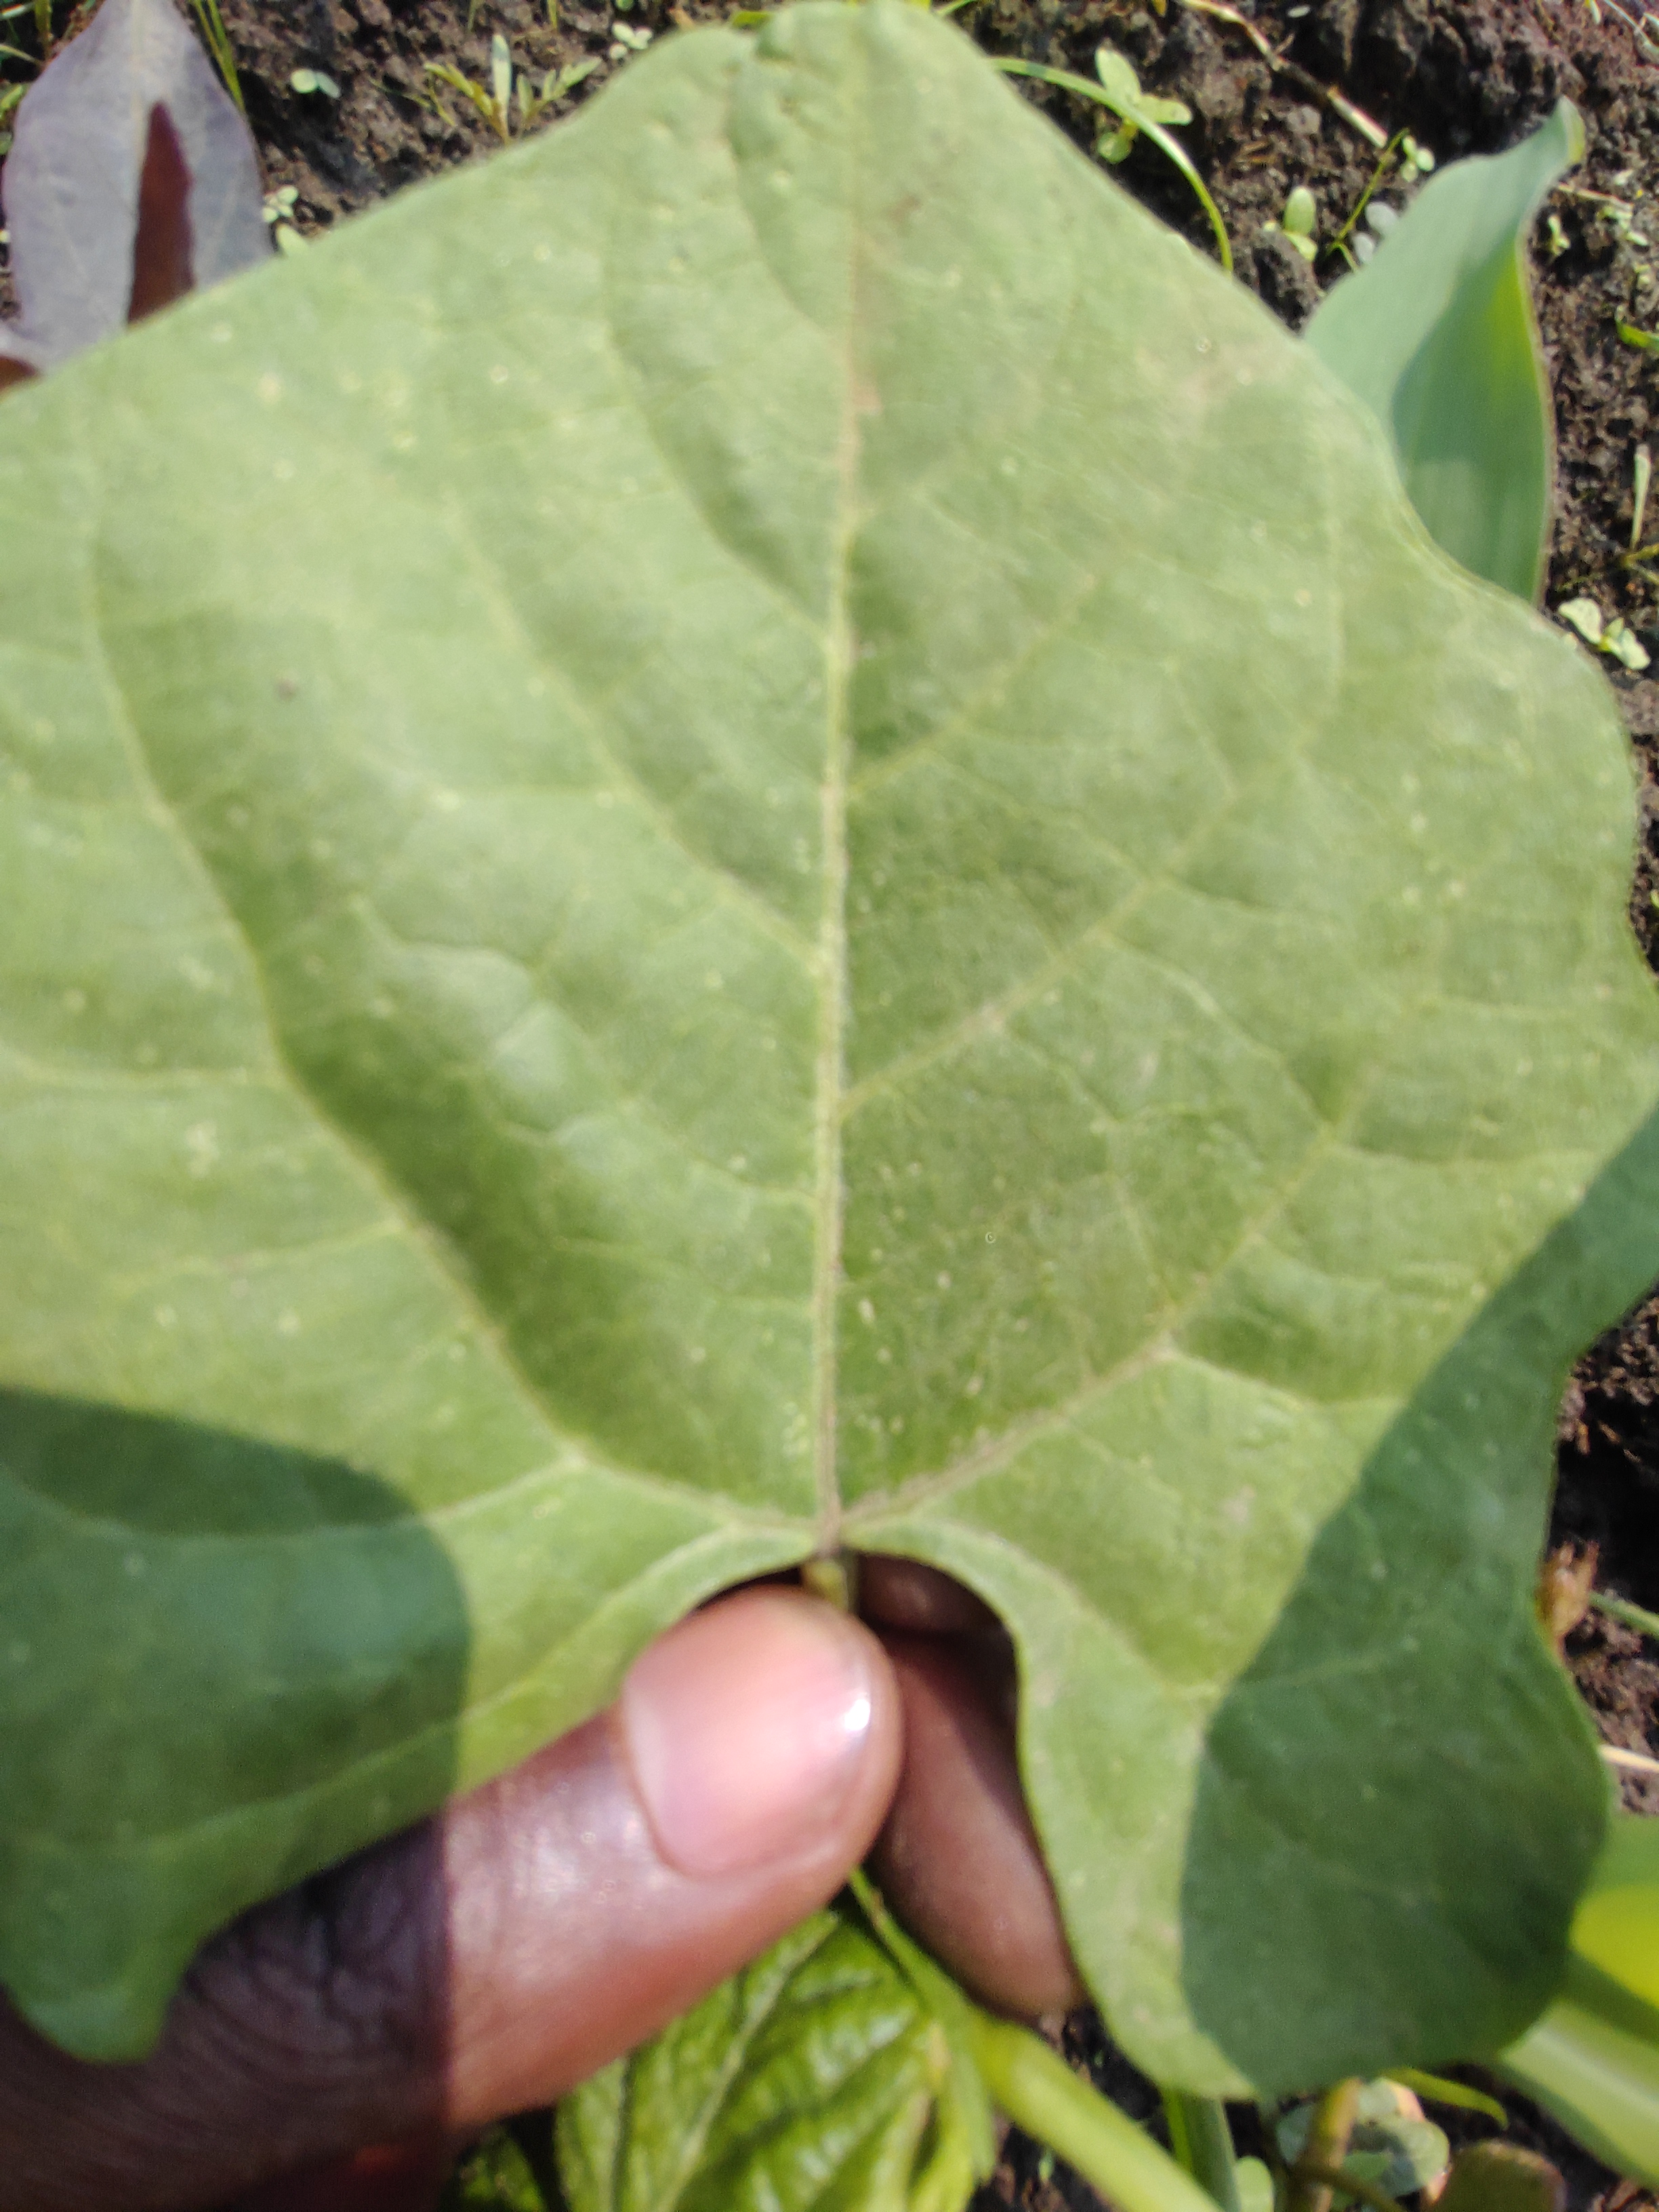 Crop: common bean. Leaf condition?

healthy
